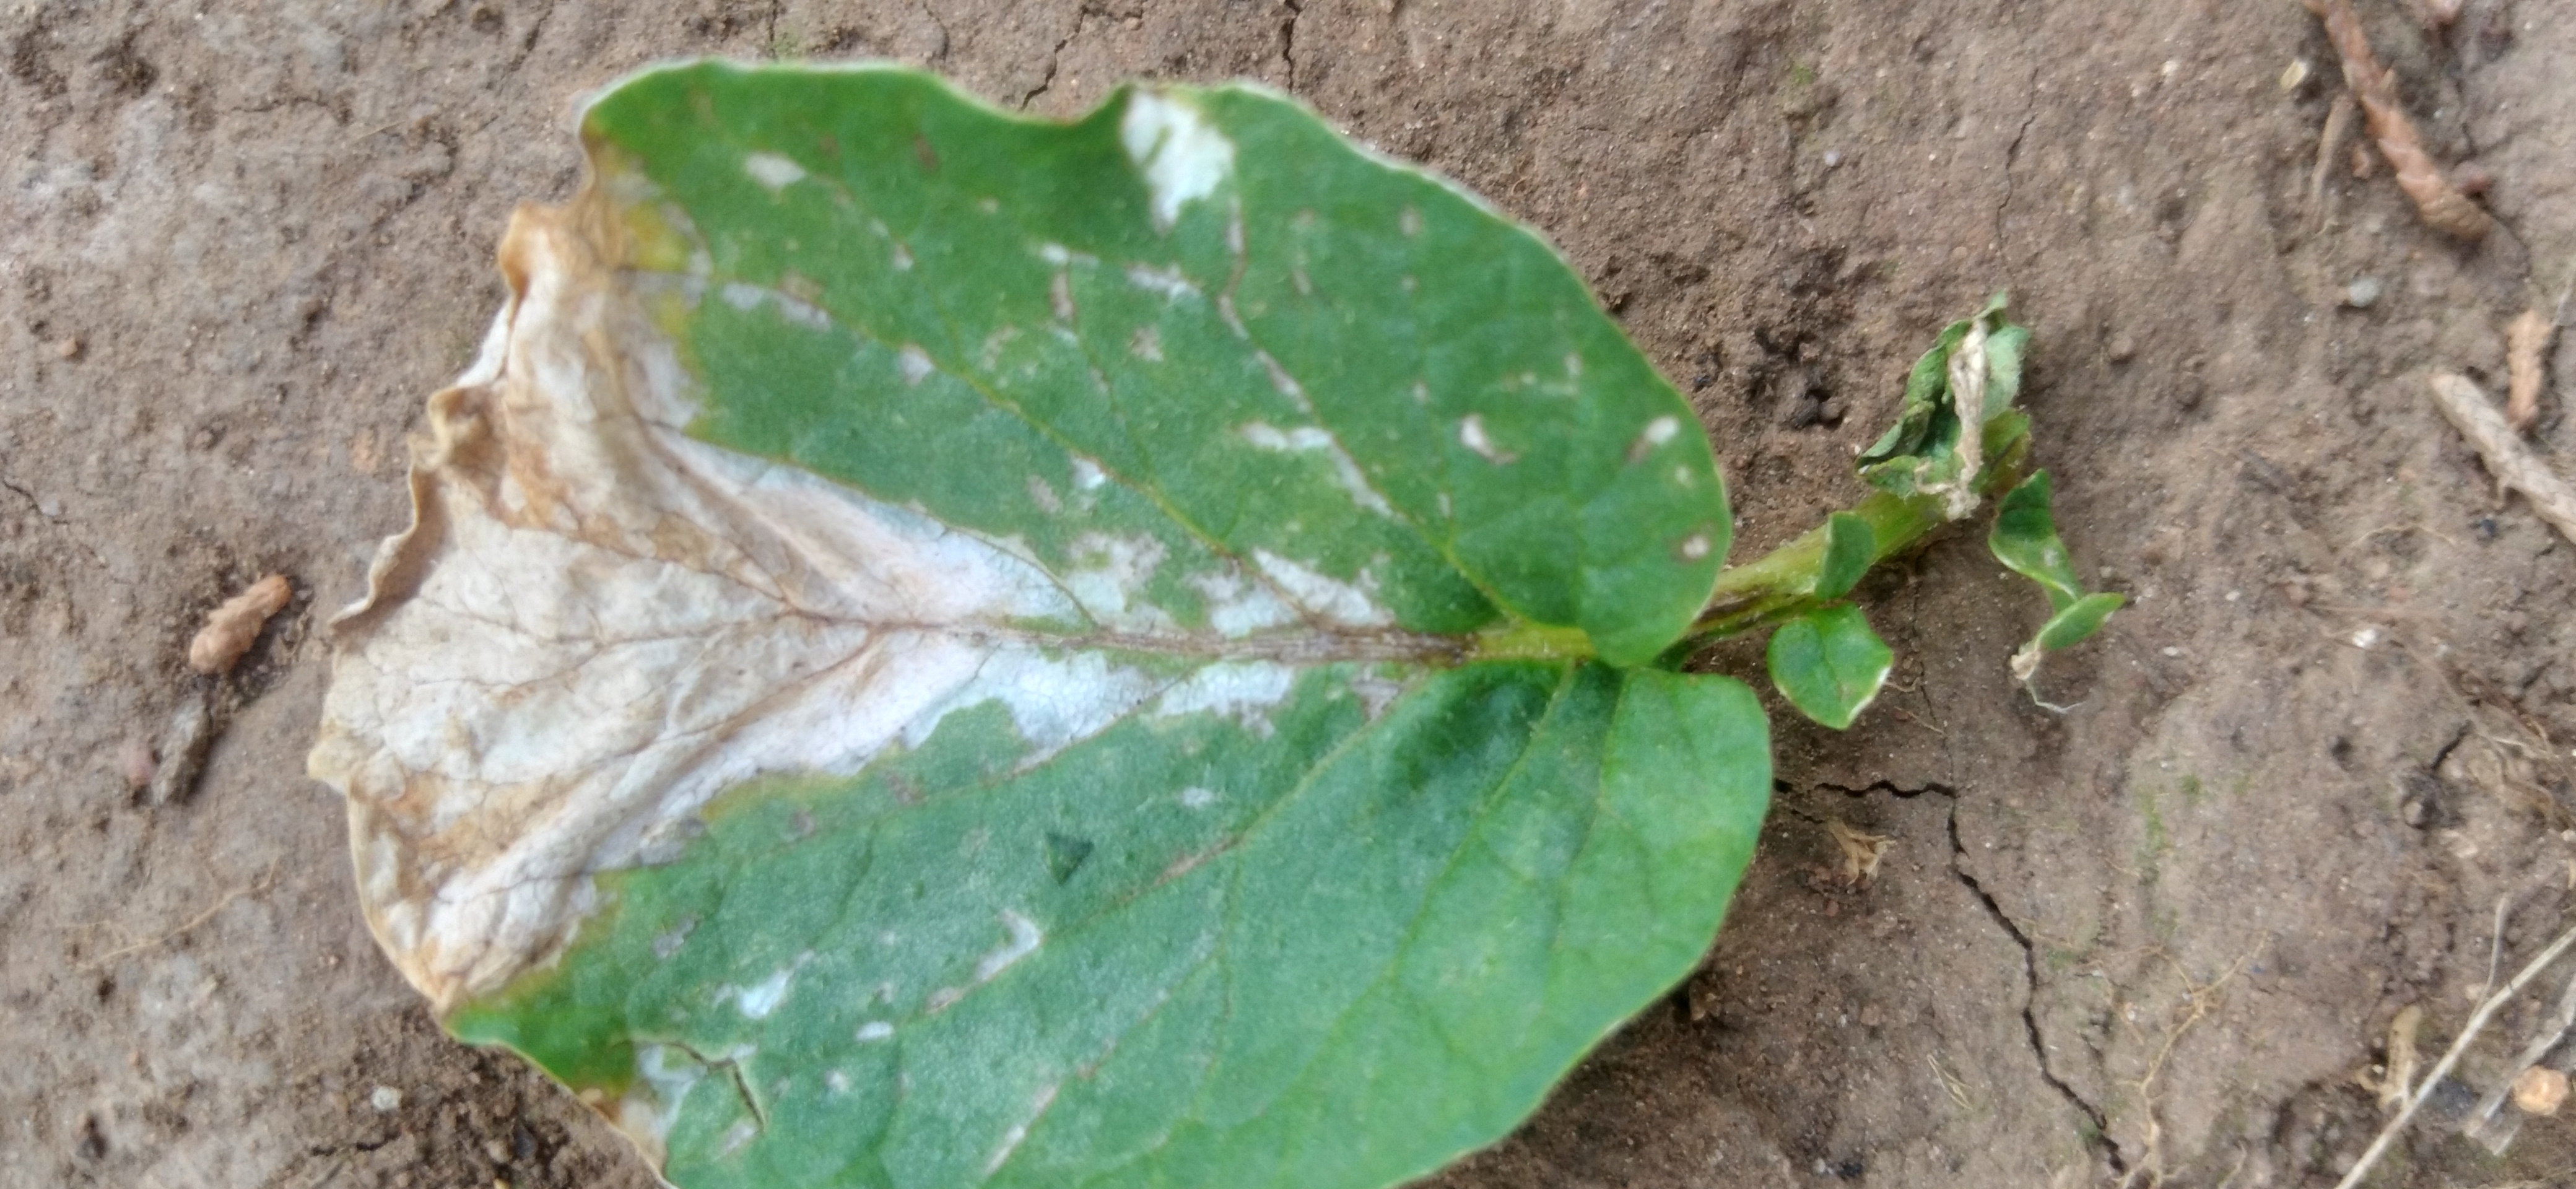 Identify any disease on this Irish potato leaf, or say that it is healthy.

early blight
